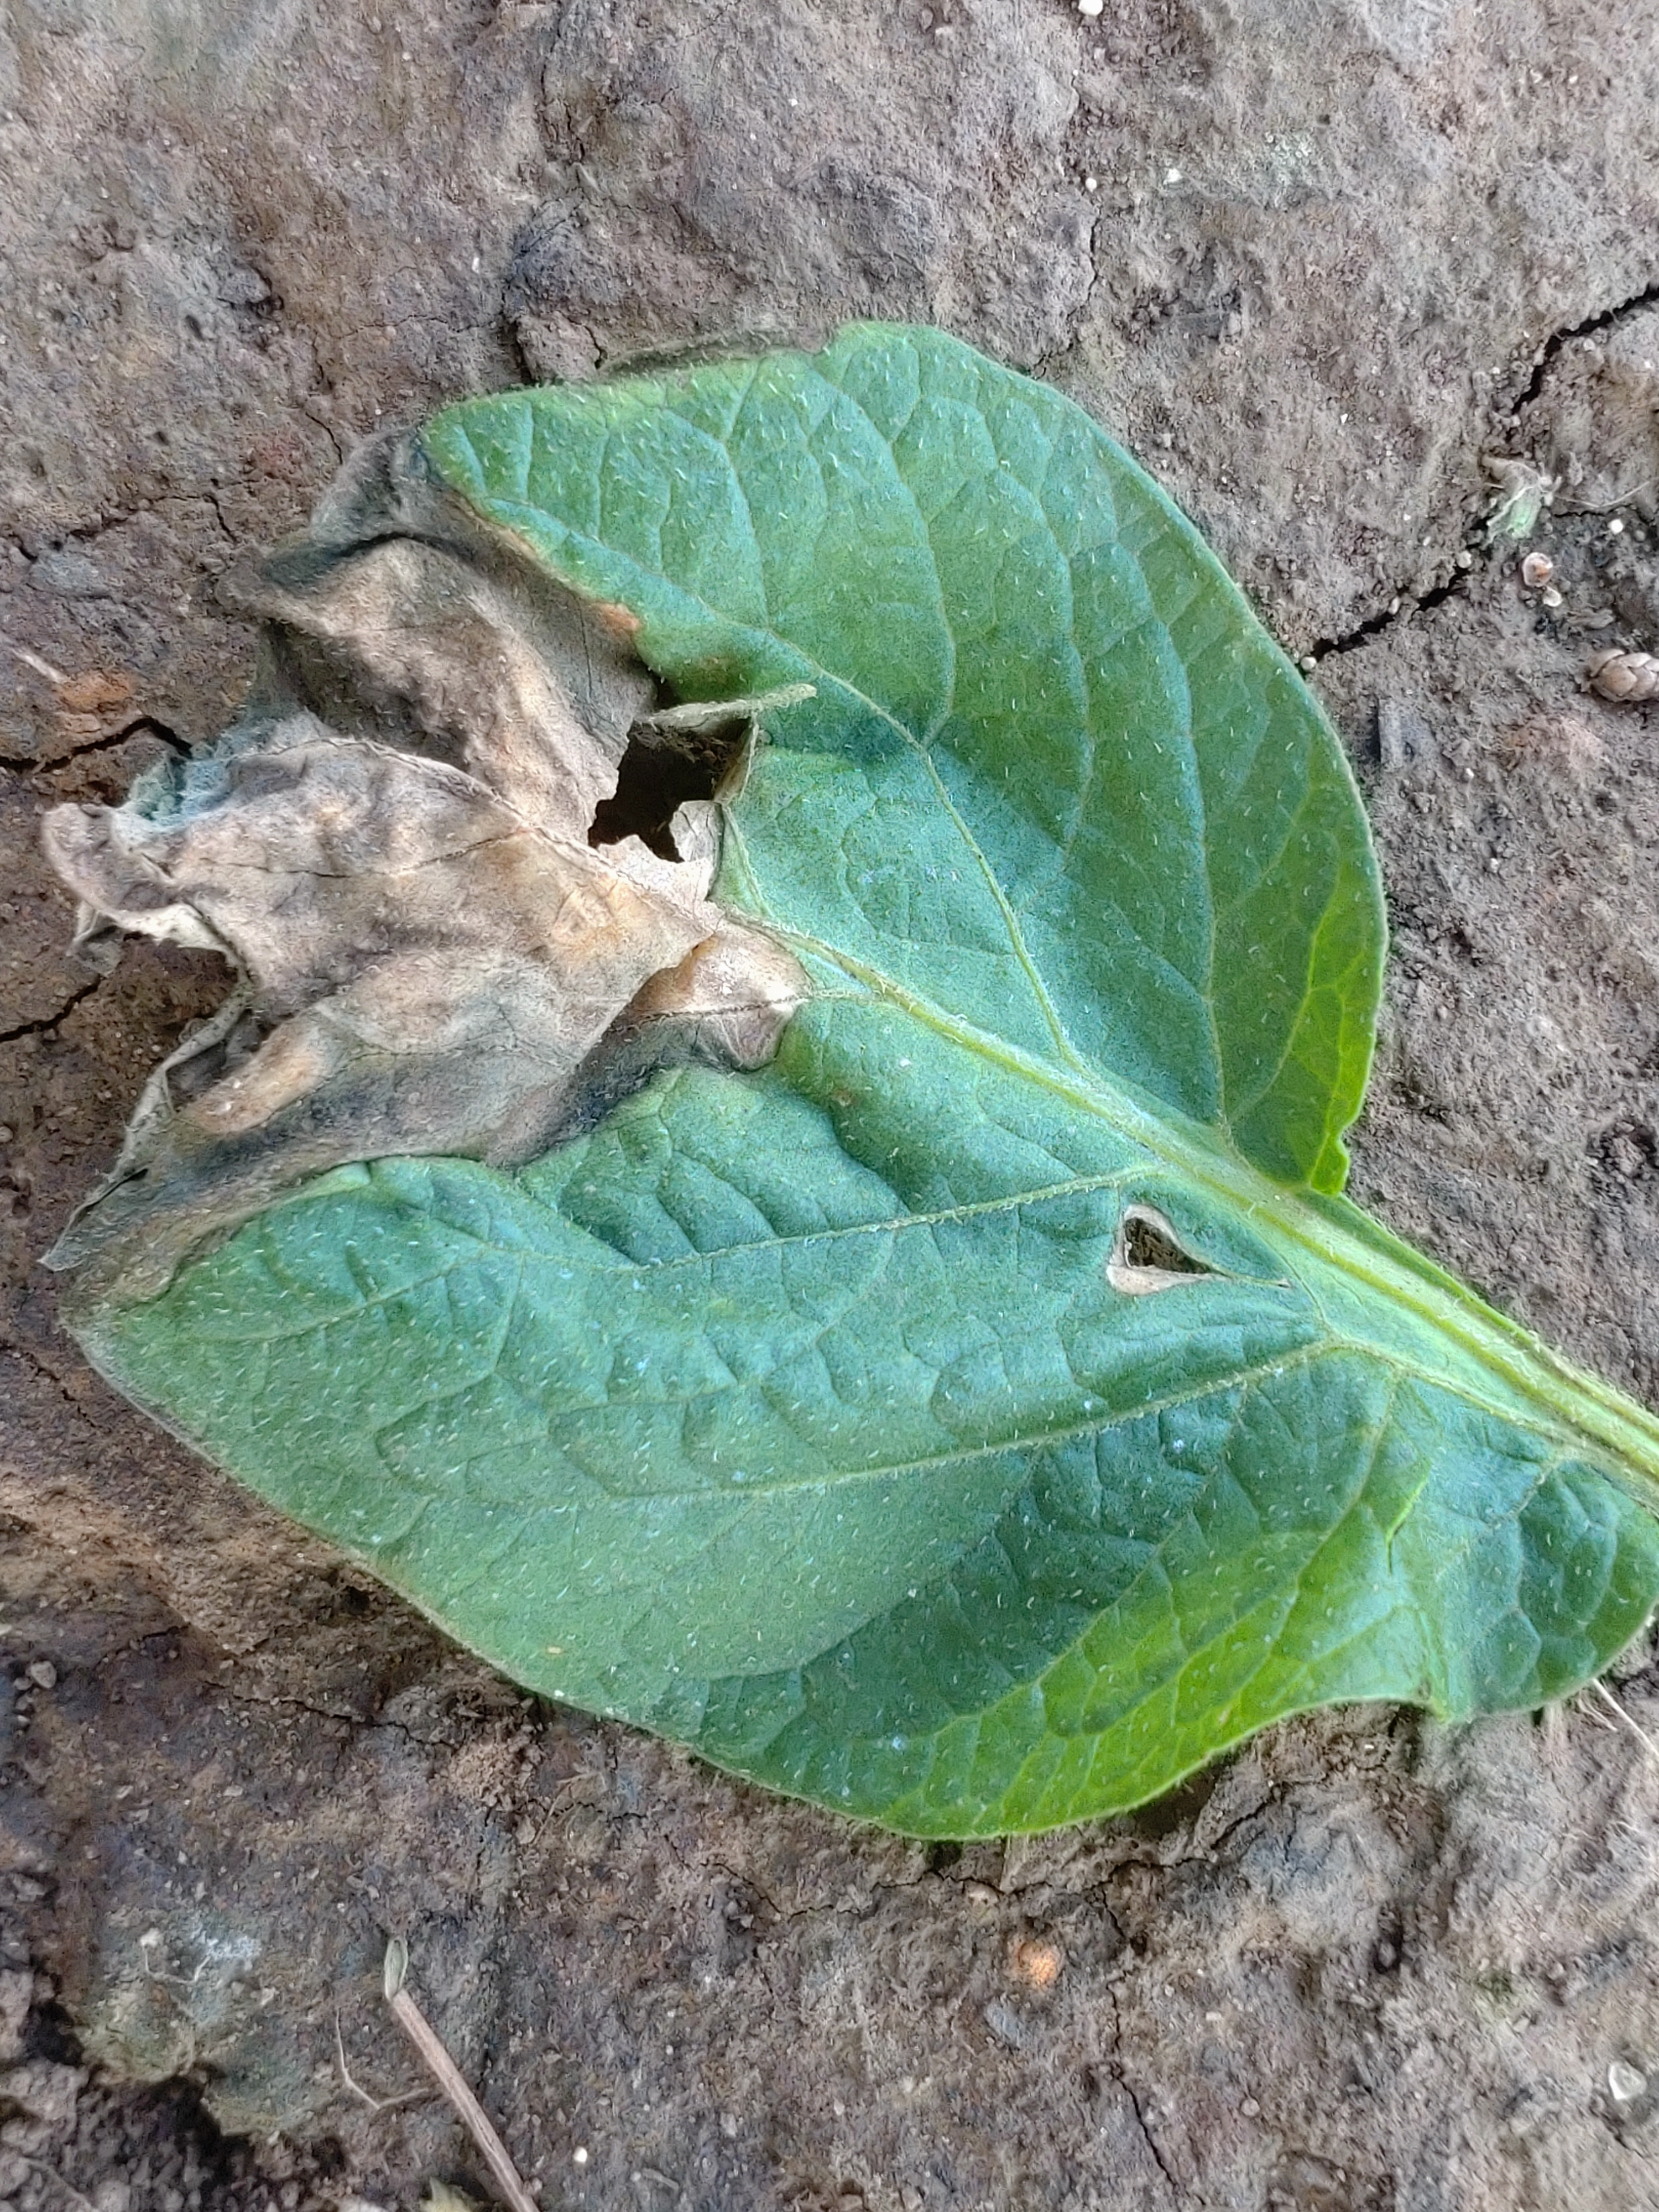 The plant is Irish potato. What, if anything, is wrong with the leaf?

early blight
